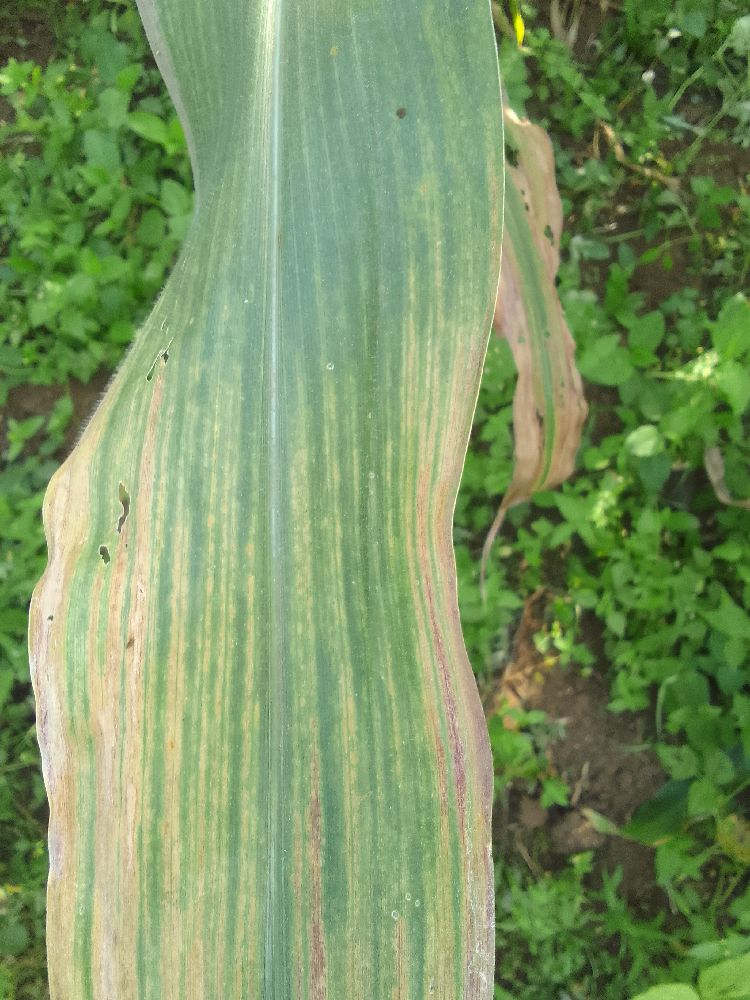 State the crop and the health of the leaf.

maize, maize lethal necrosis
